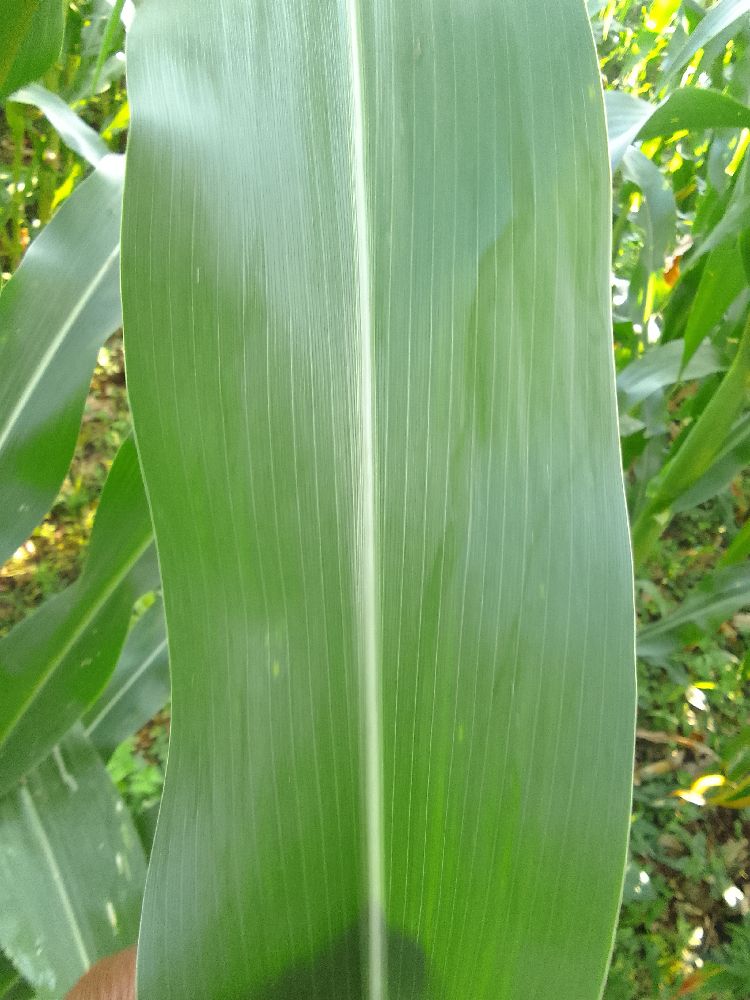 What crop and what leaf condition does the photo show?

maize, healthy
